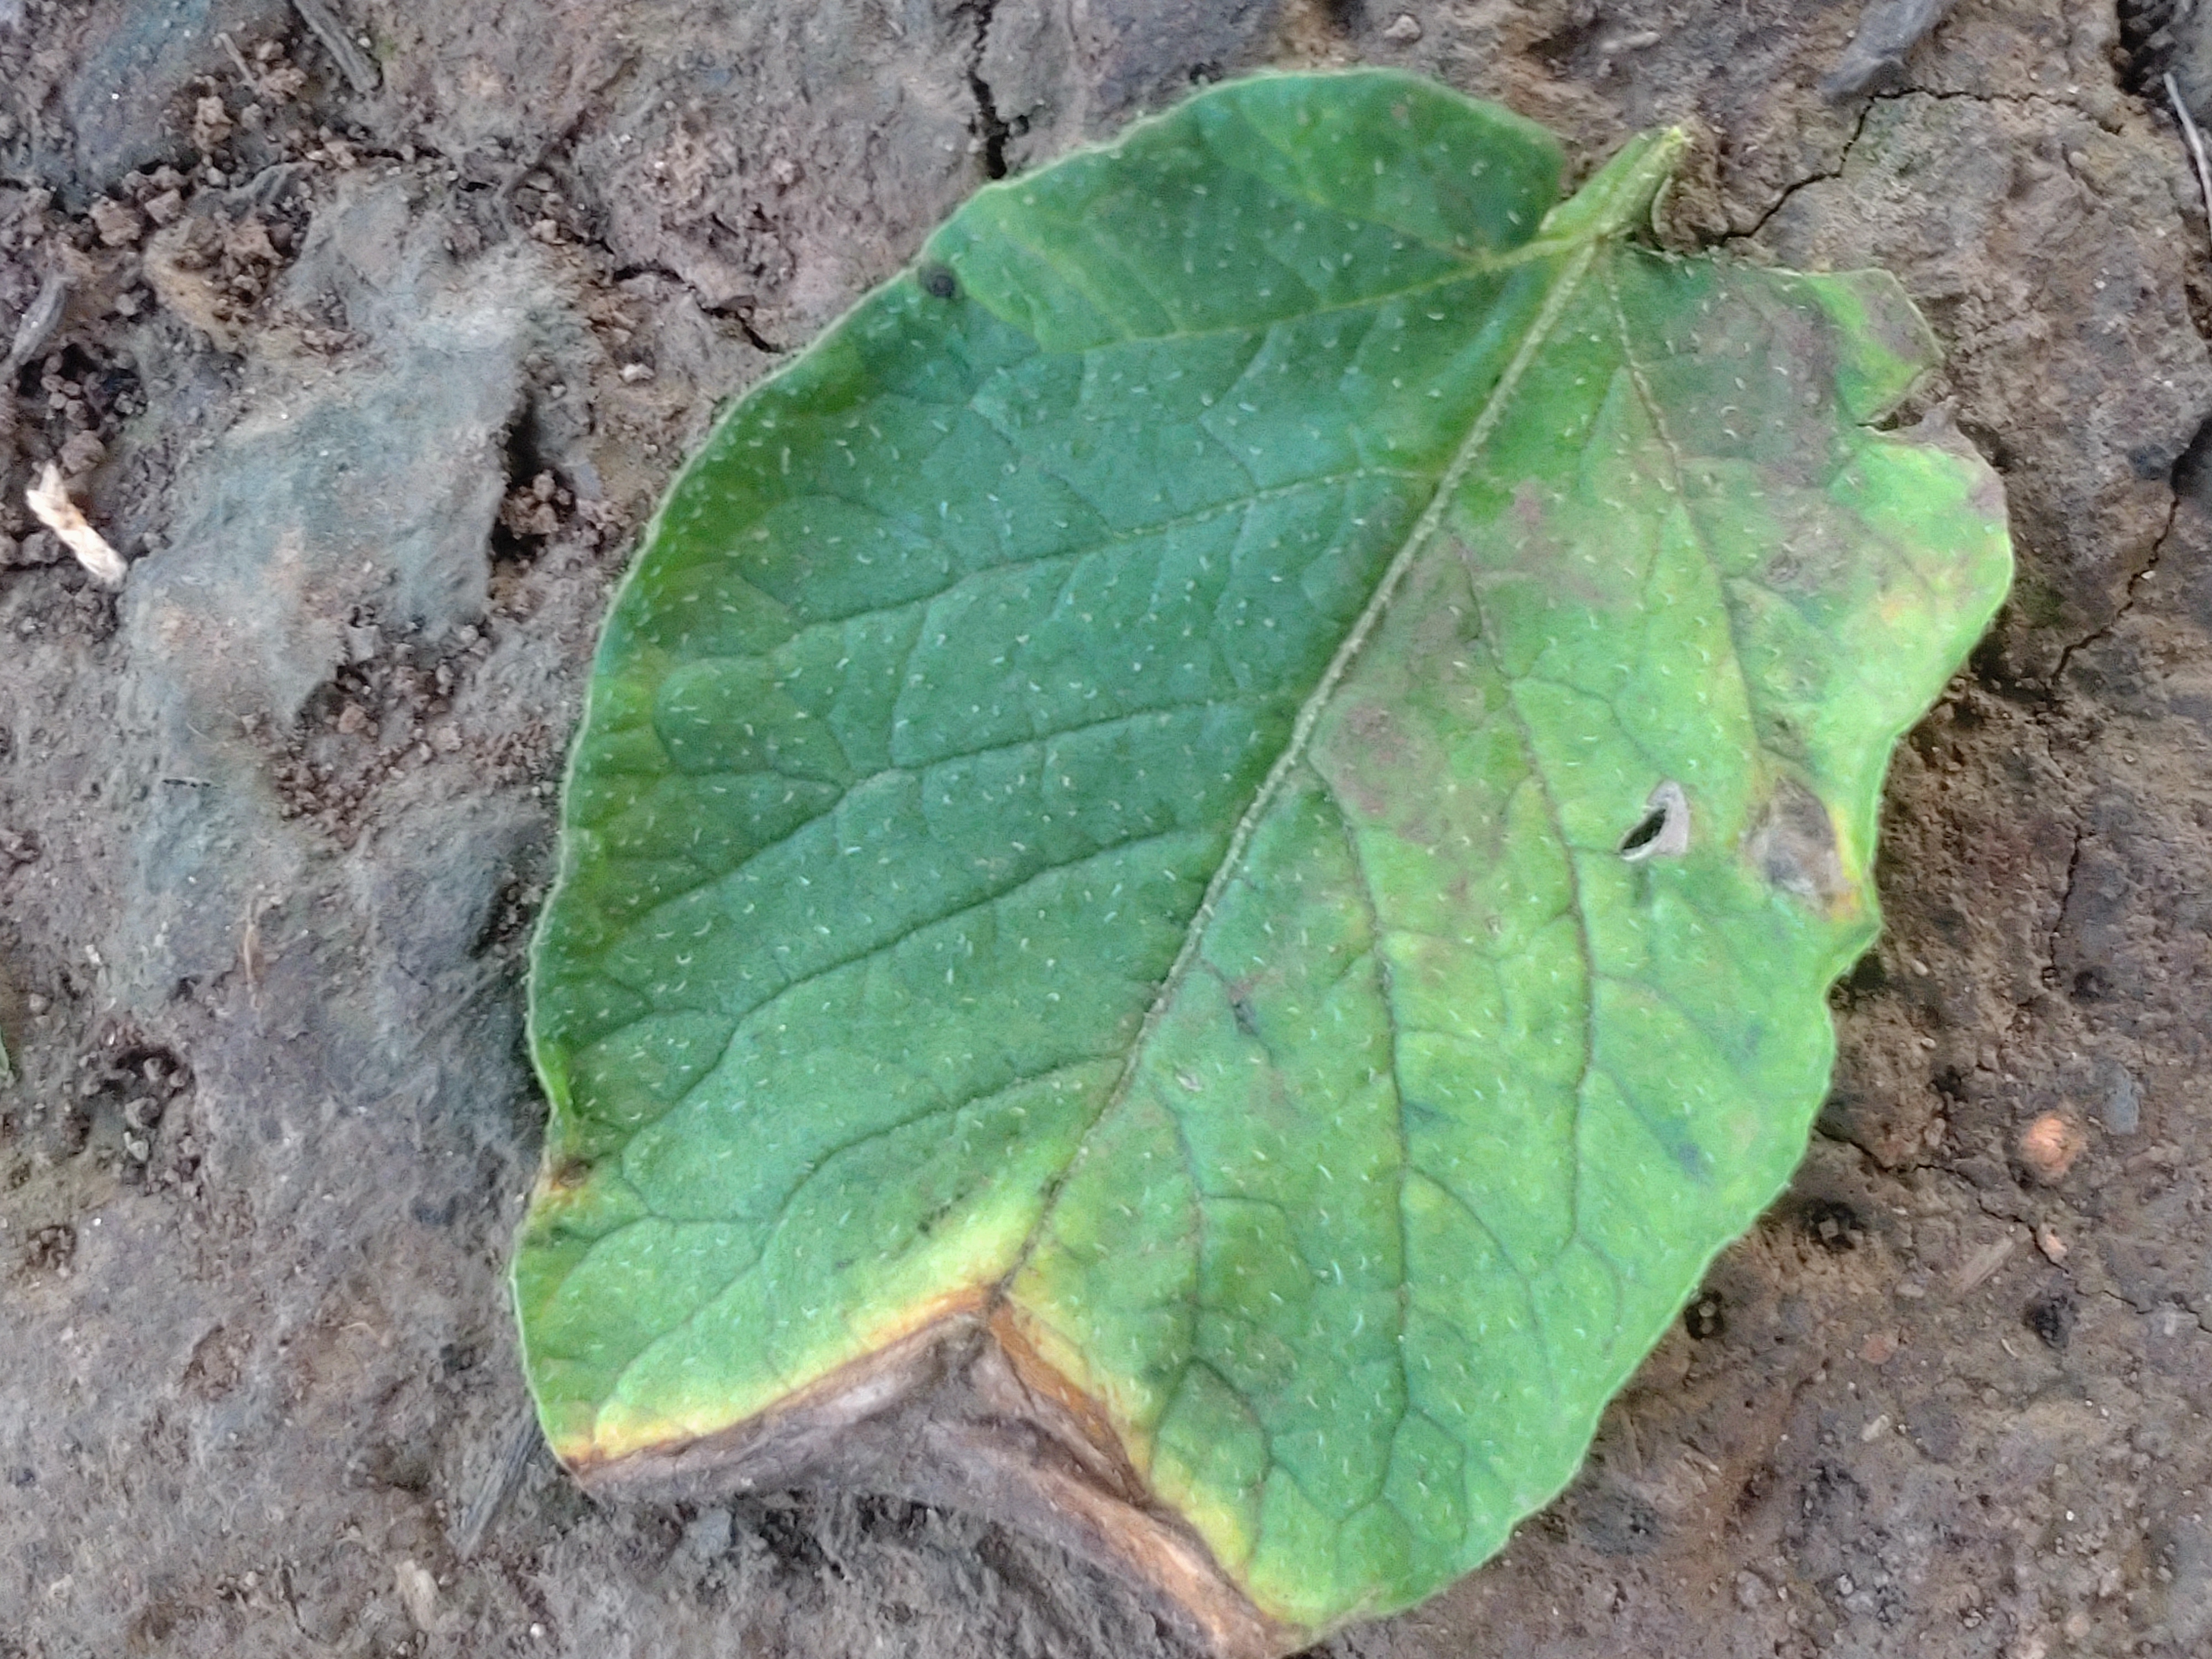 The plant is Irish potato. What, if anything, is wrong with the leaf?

early blight
